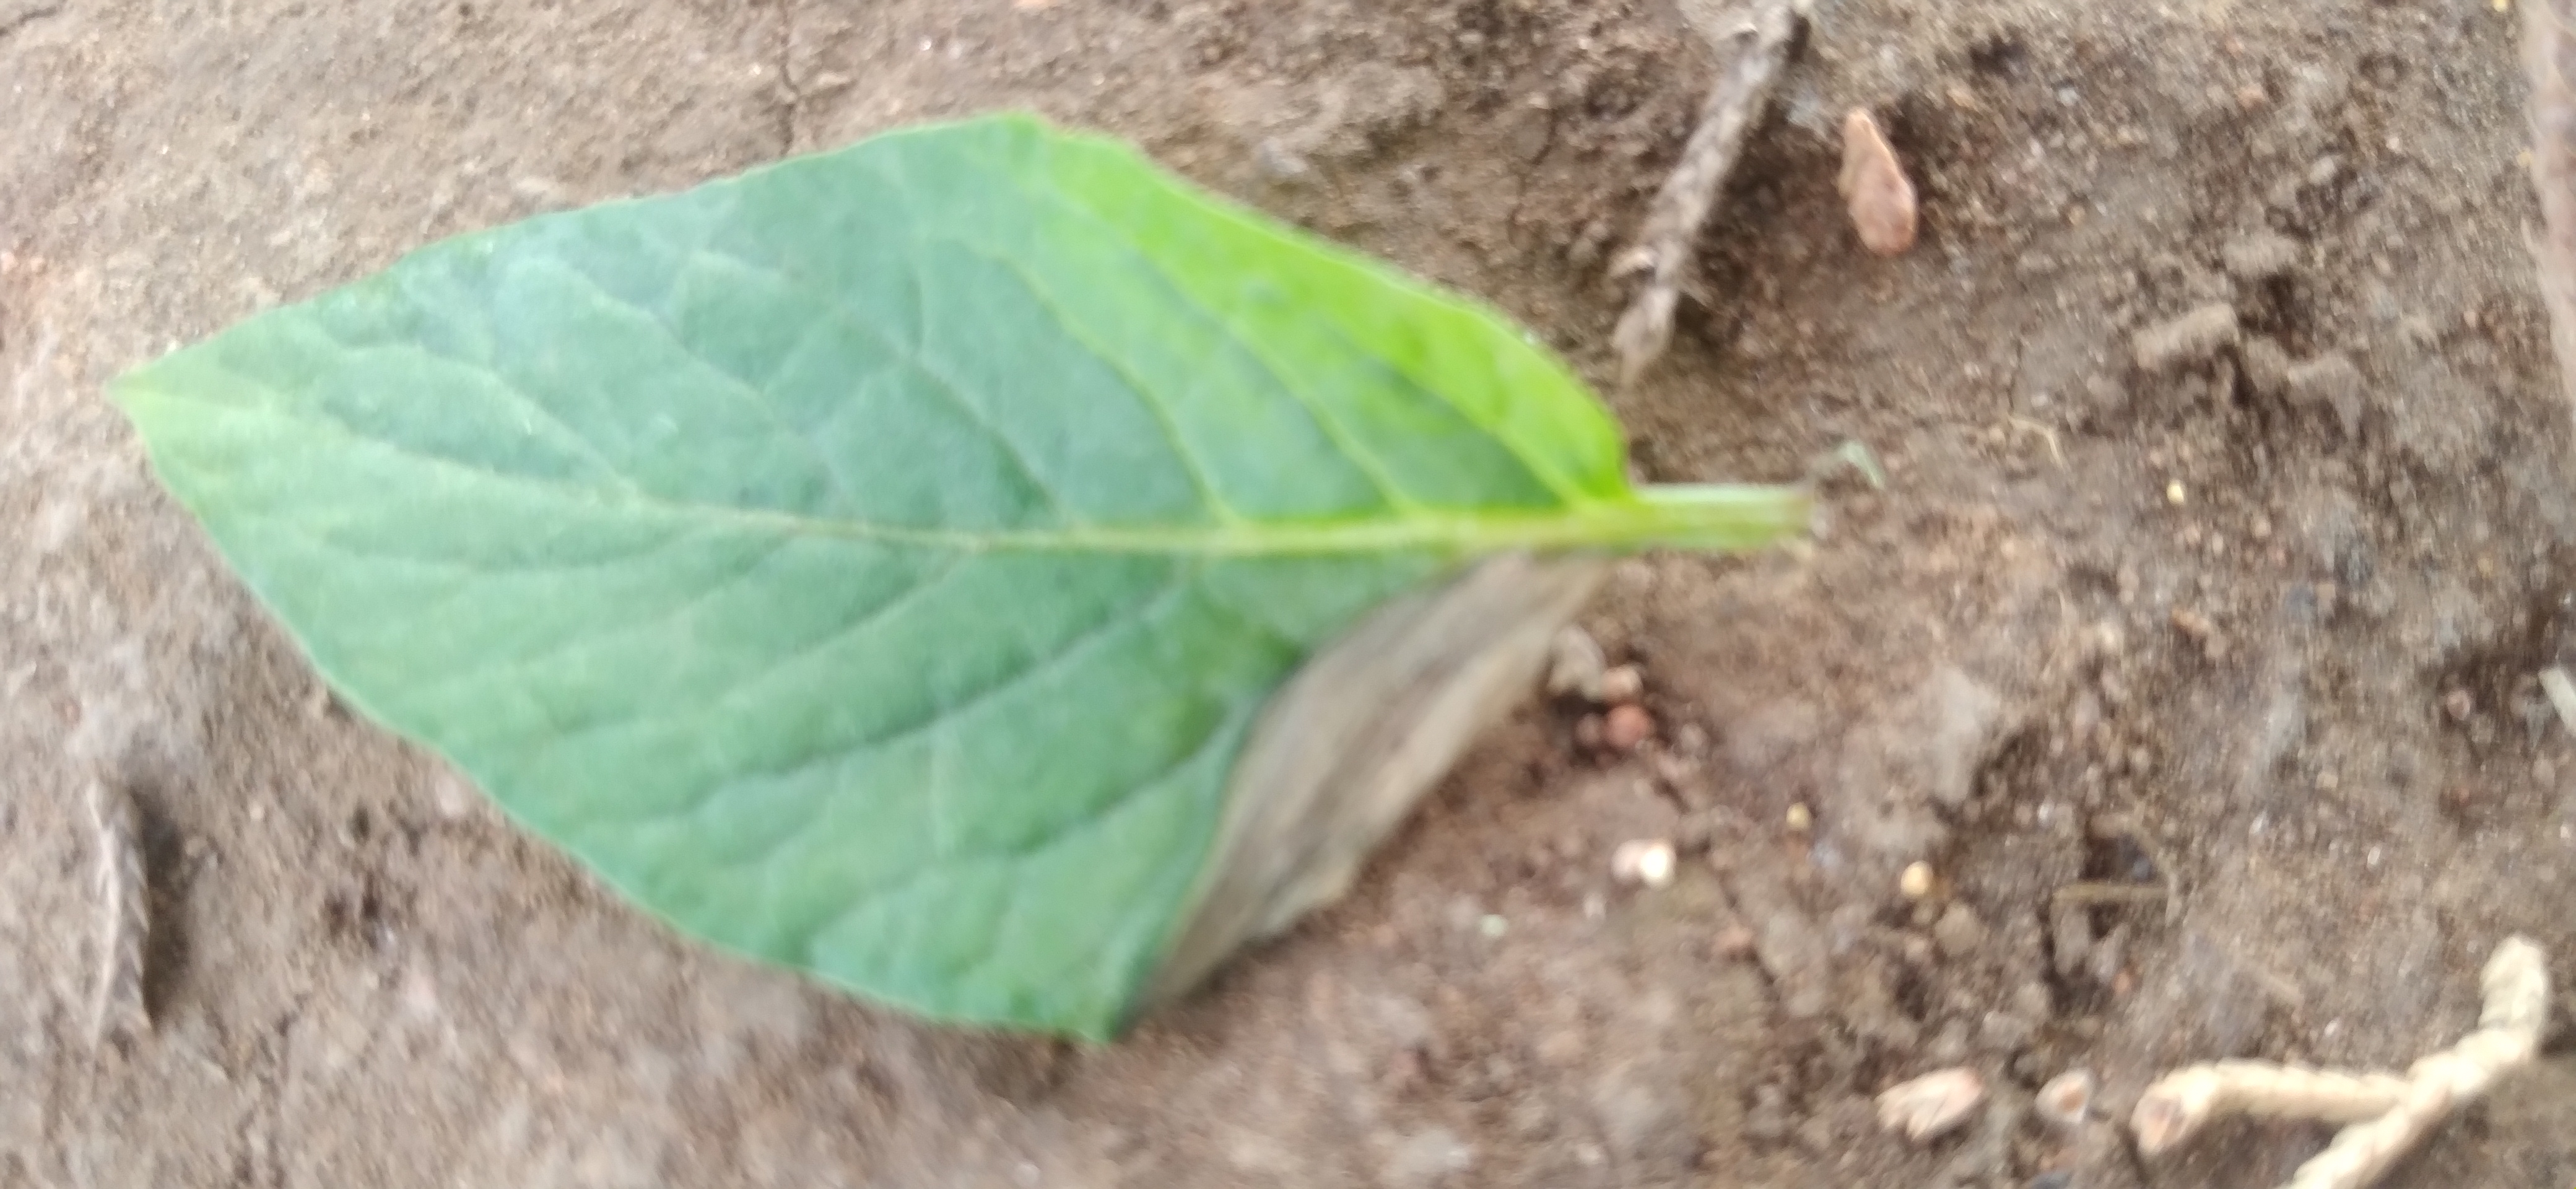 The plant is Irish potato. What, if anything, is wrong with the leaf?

early blight
